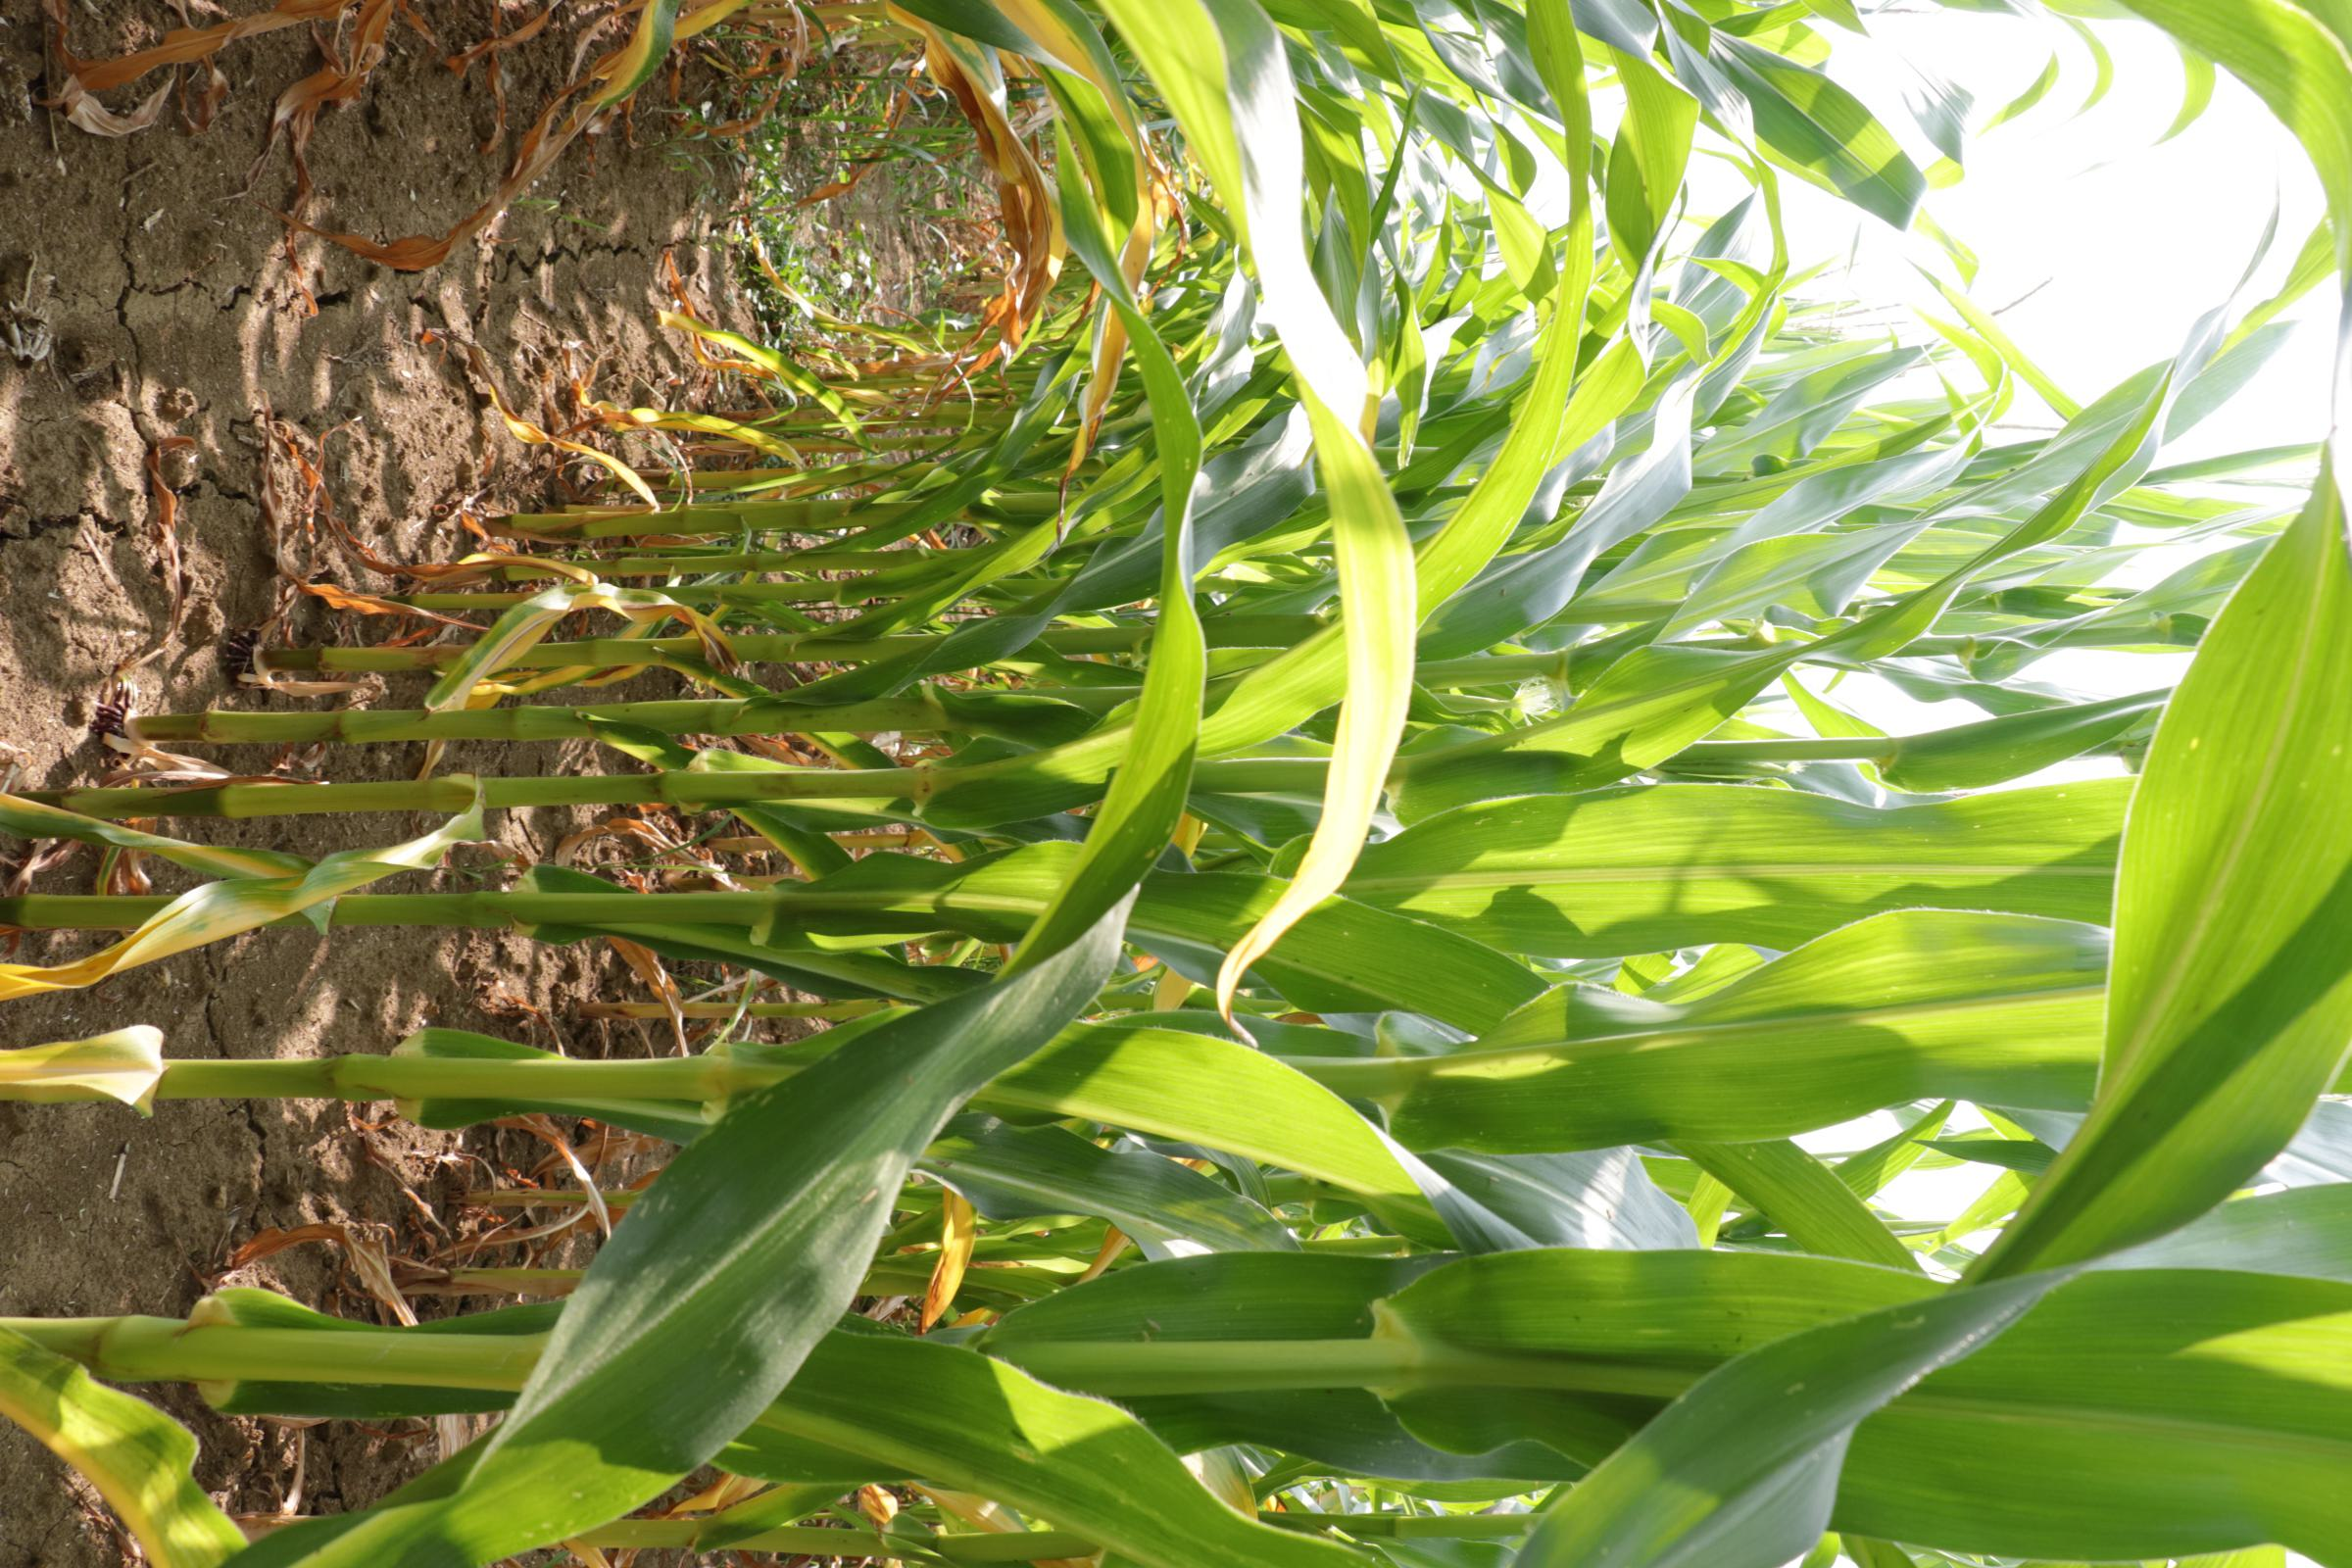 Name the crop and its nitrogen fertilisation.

maize, no added nitrogen
